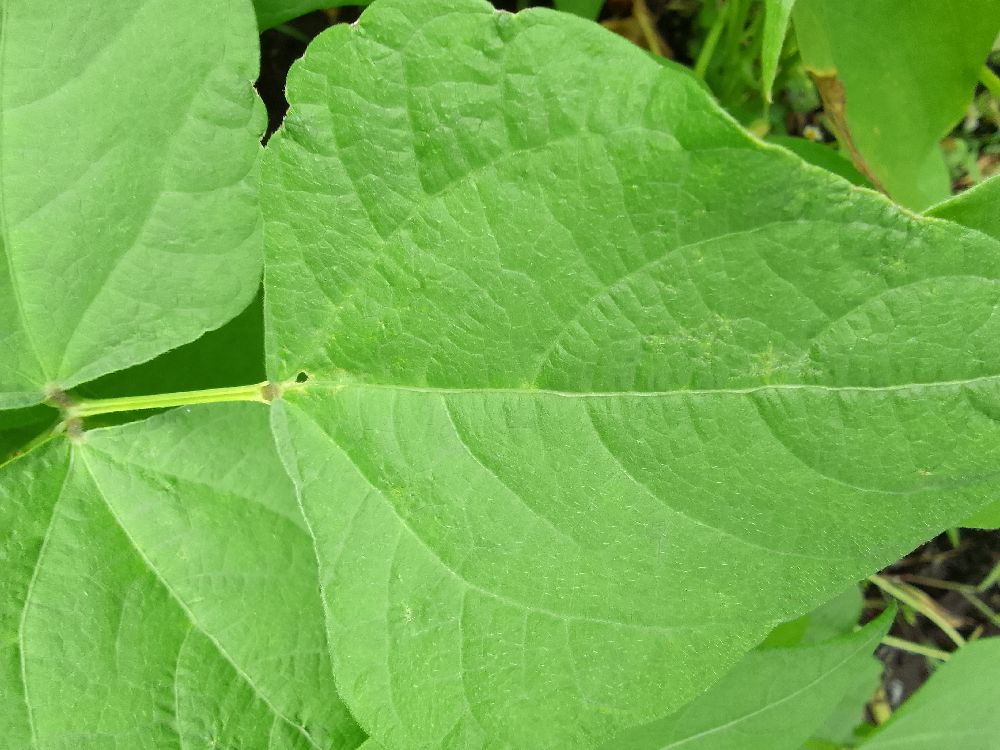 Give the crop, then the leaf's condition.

common bean, healthy
